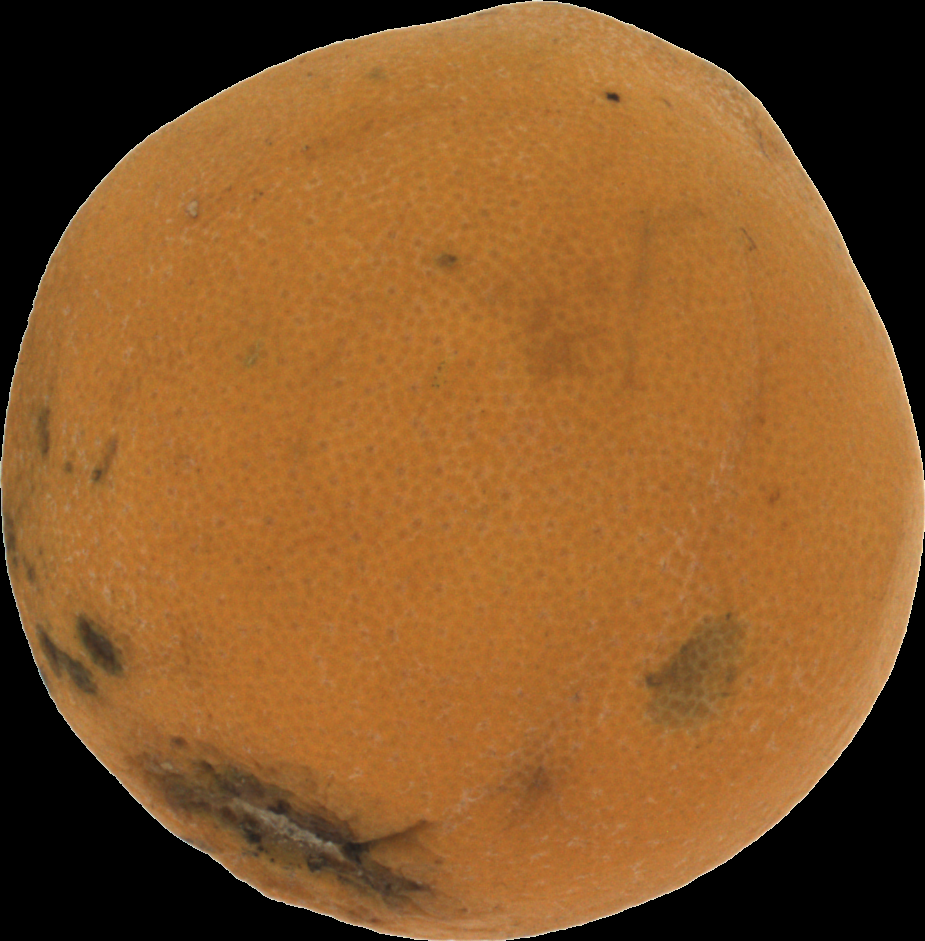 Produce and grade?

orange, bad
